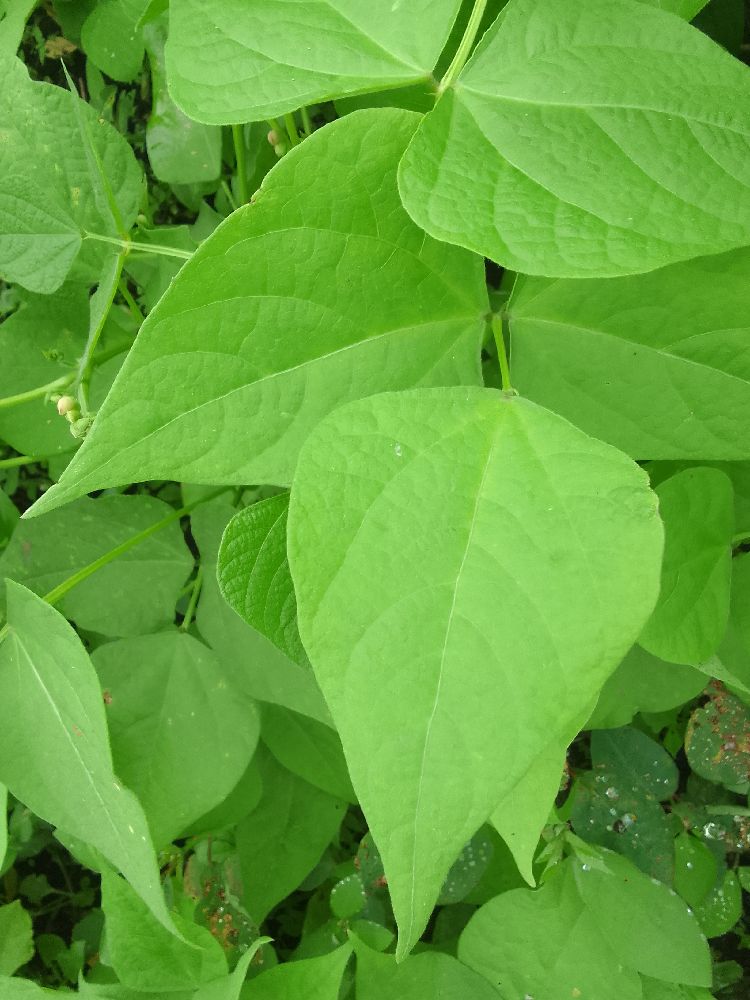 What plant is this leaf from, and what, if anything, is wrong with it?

common bean, healthy
